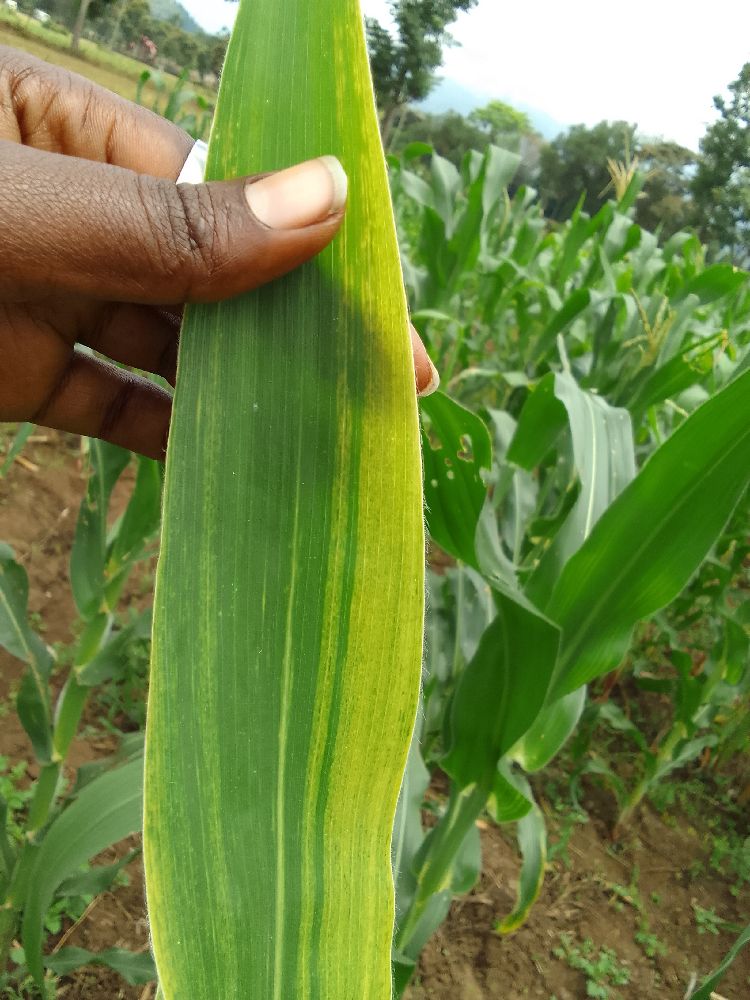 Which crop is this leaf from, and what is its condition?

maize, maize lethal necrosis
